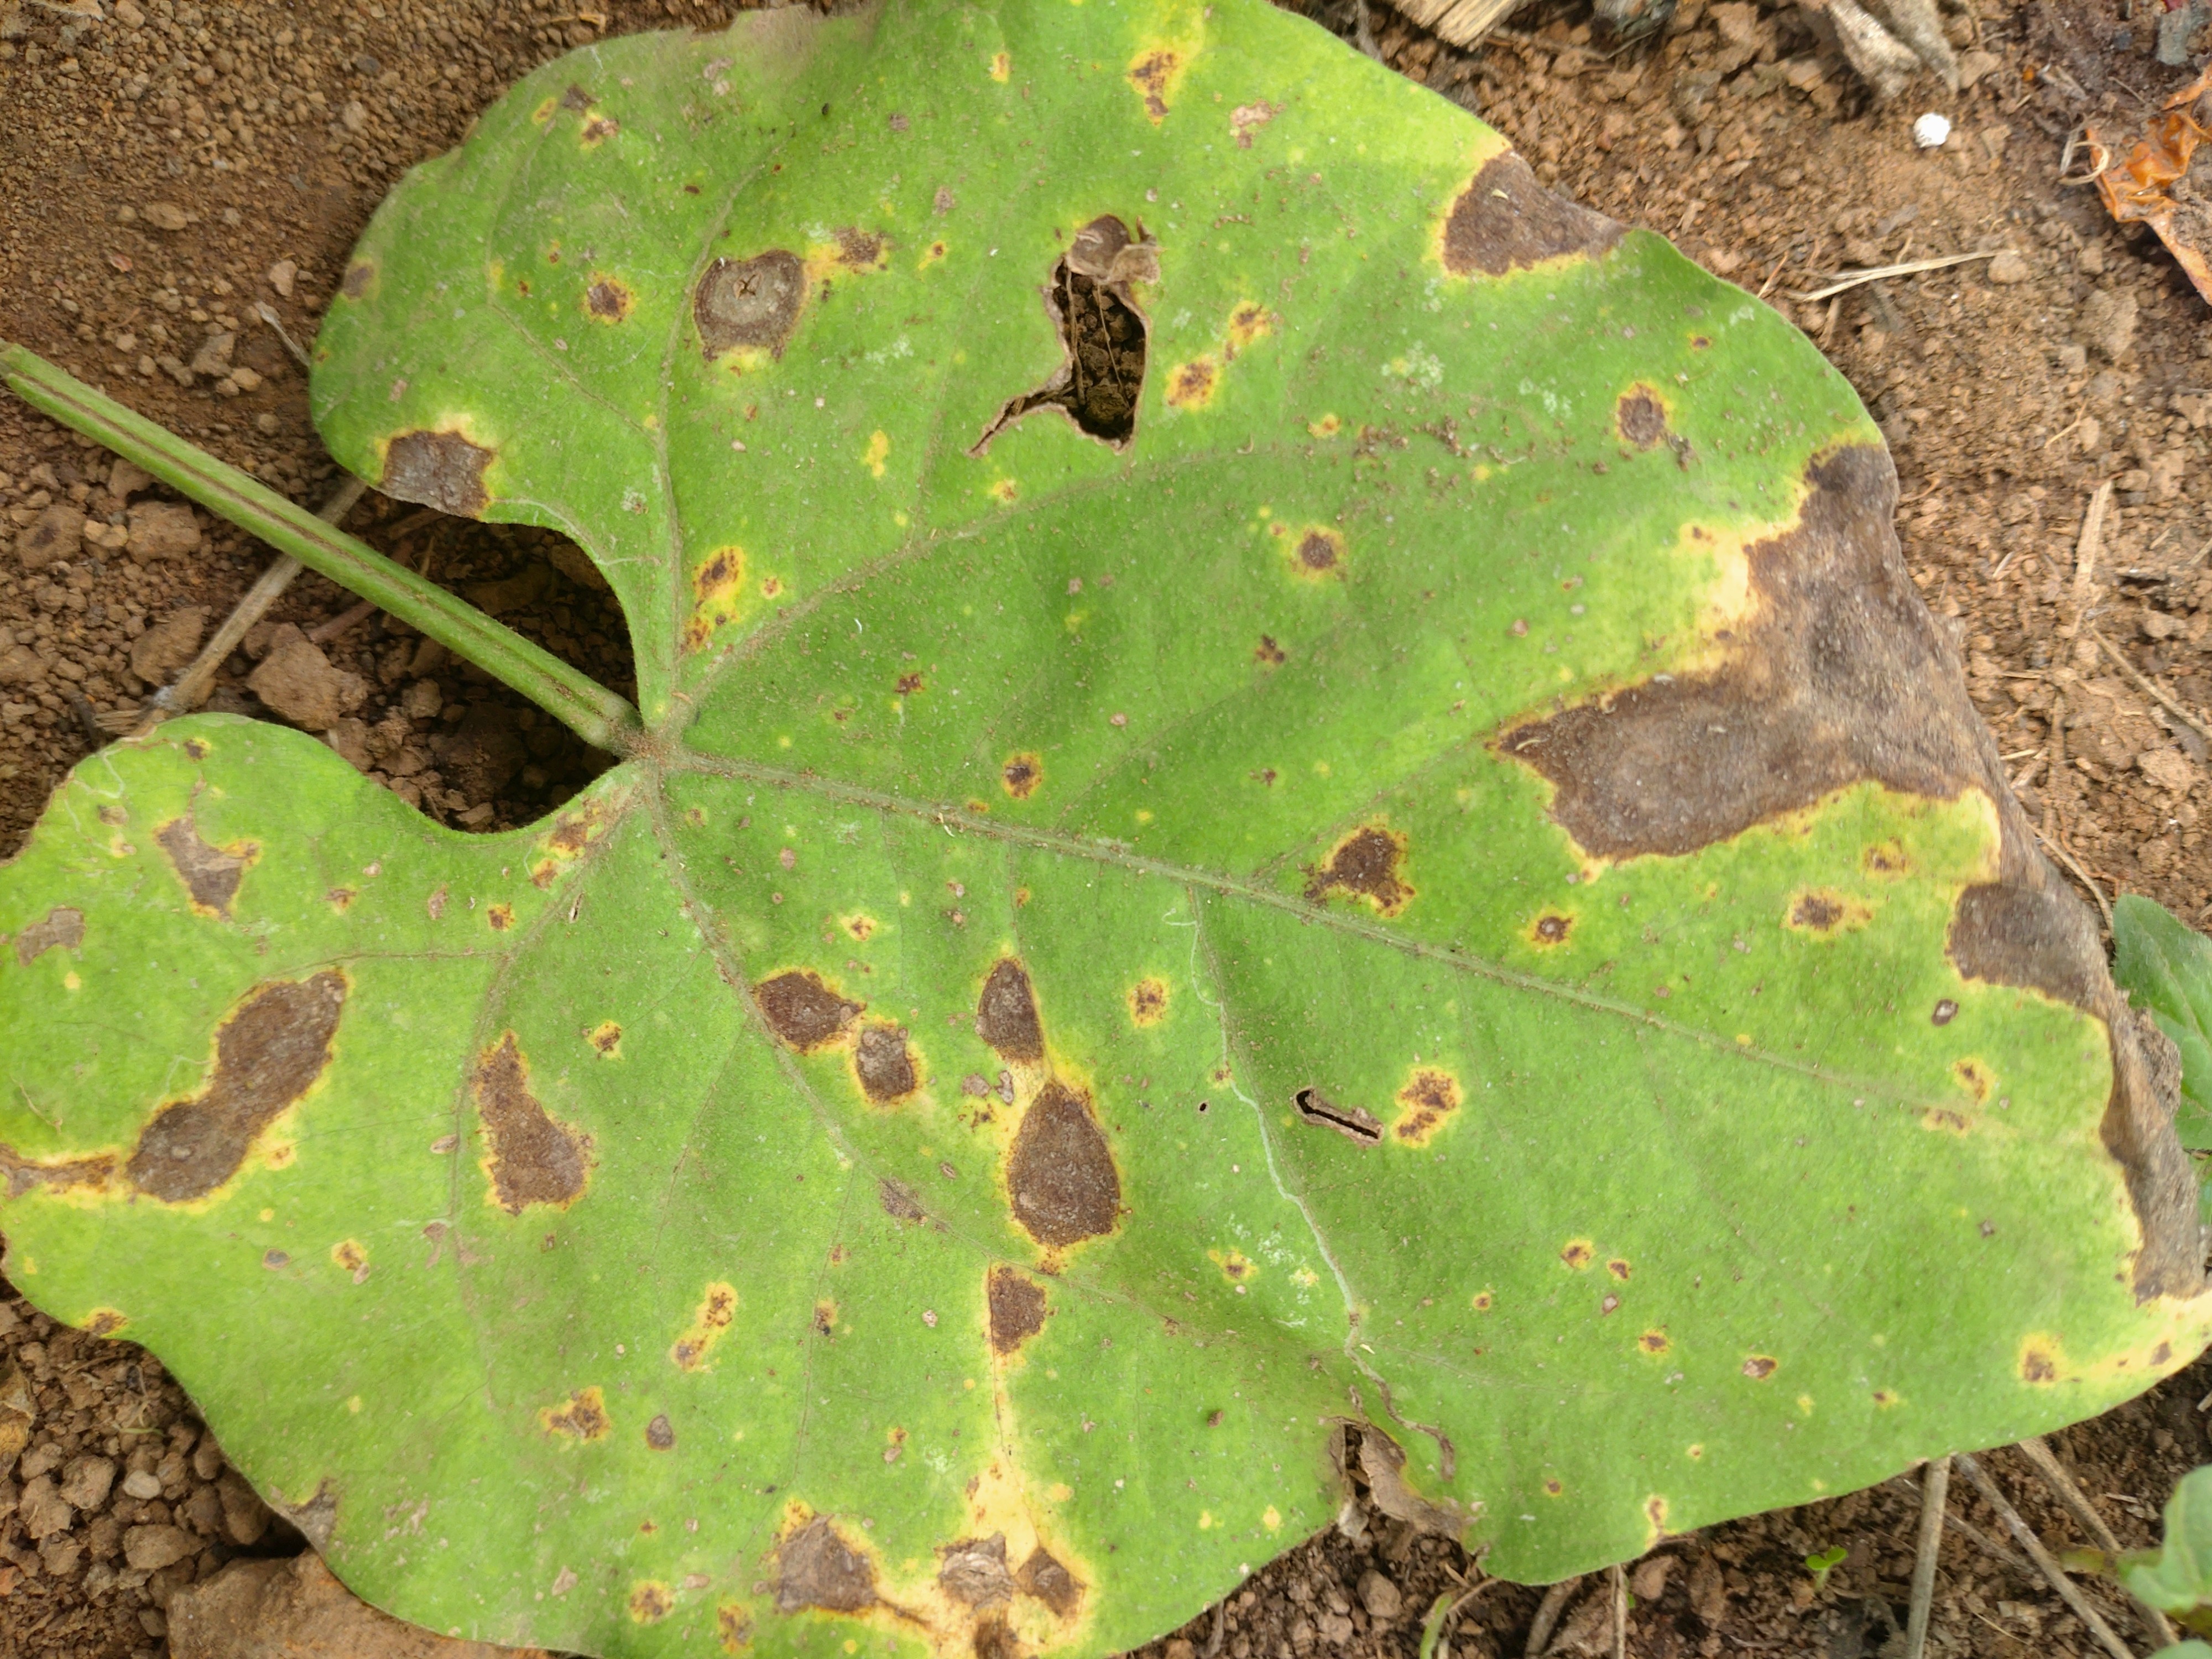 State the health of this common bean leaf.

rust
